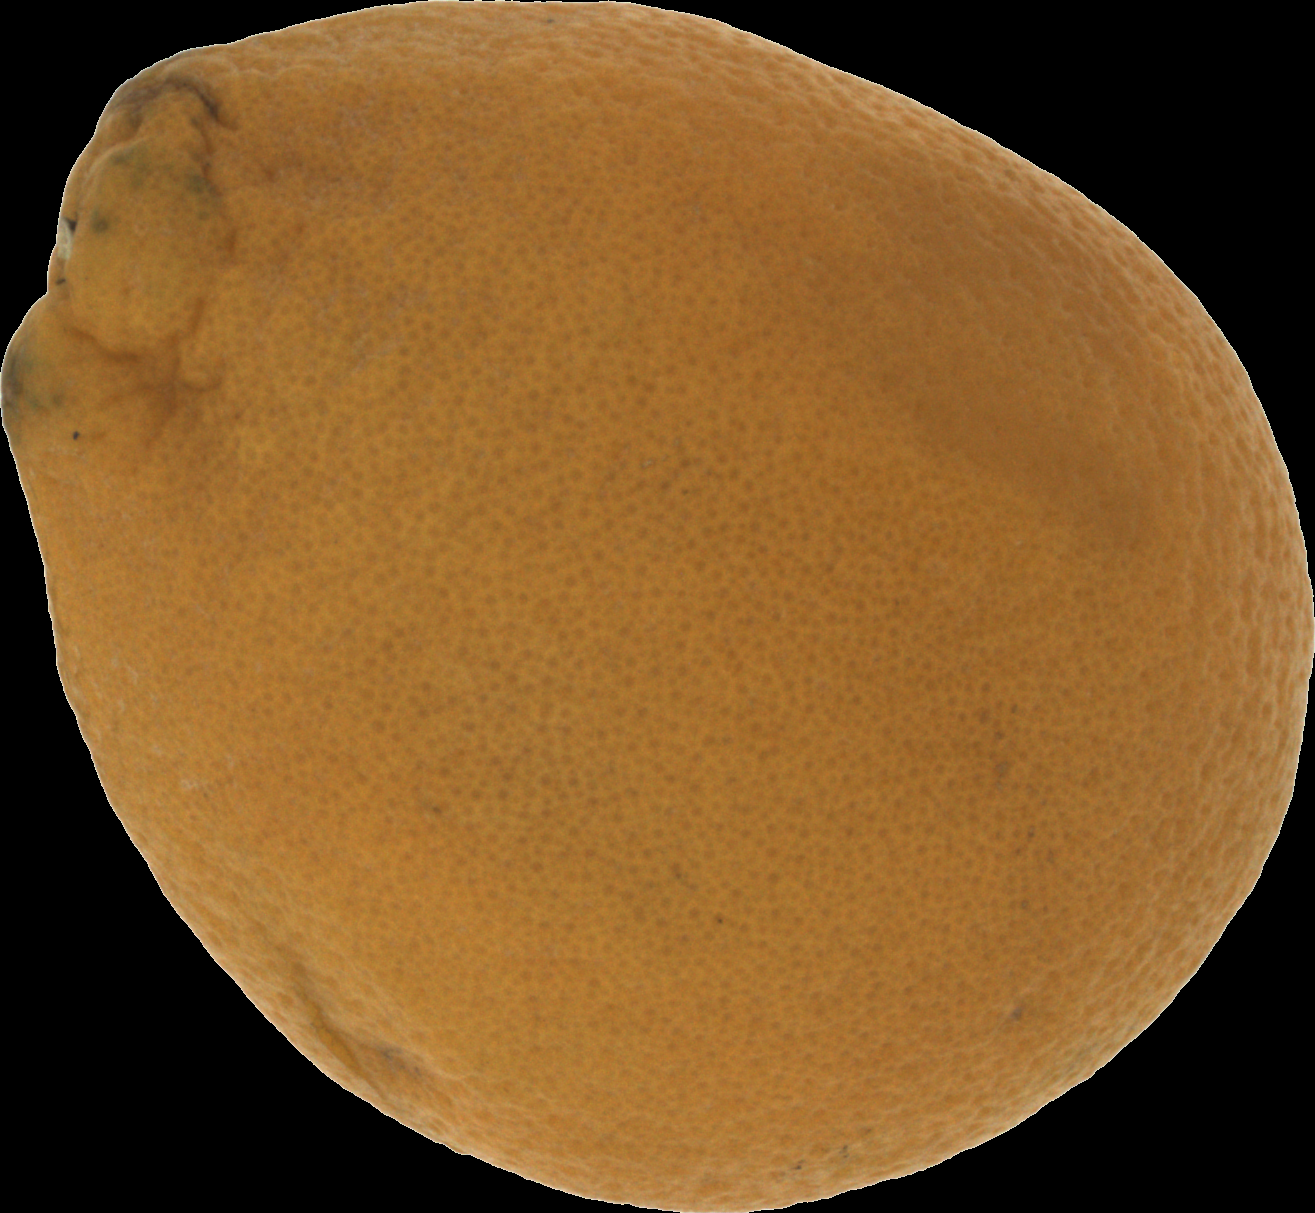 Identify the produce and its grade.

orange, bad
